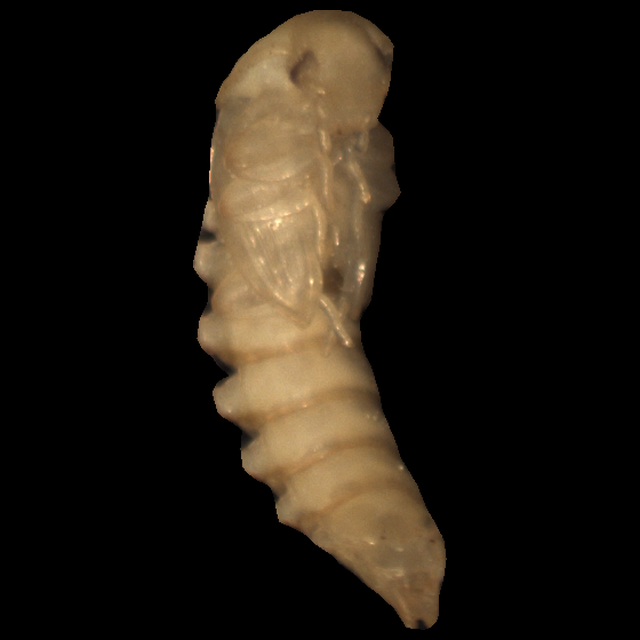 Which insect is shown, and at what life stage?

mealworm pupa
